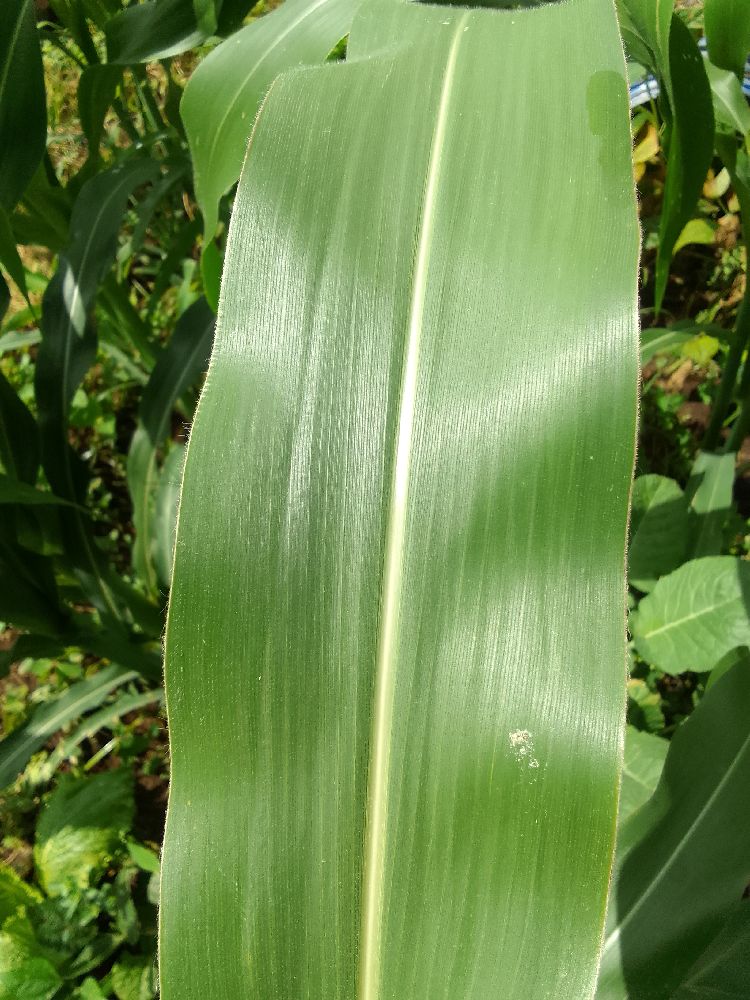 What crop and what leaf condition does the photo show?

maize, healthy
